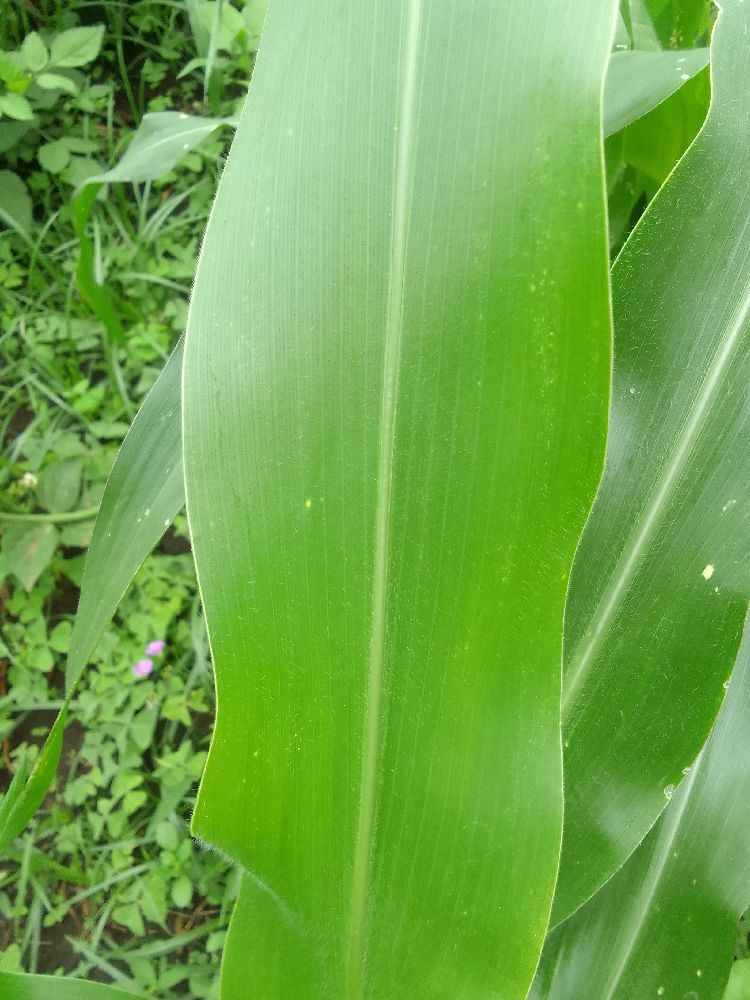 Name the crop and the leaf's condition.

maize, healthy
